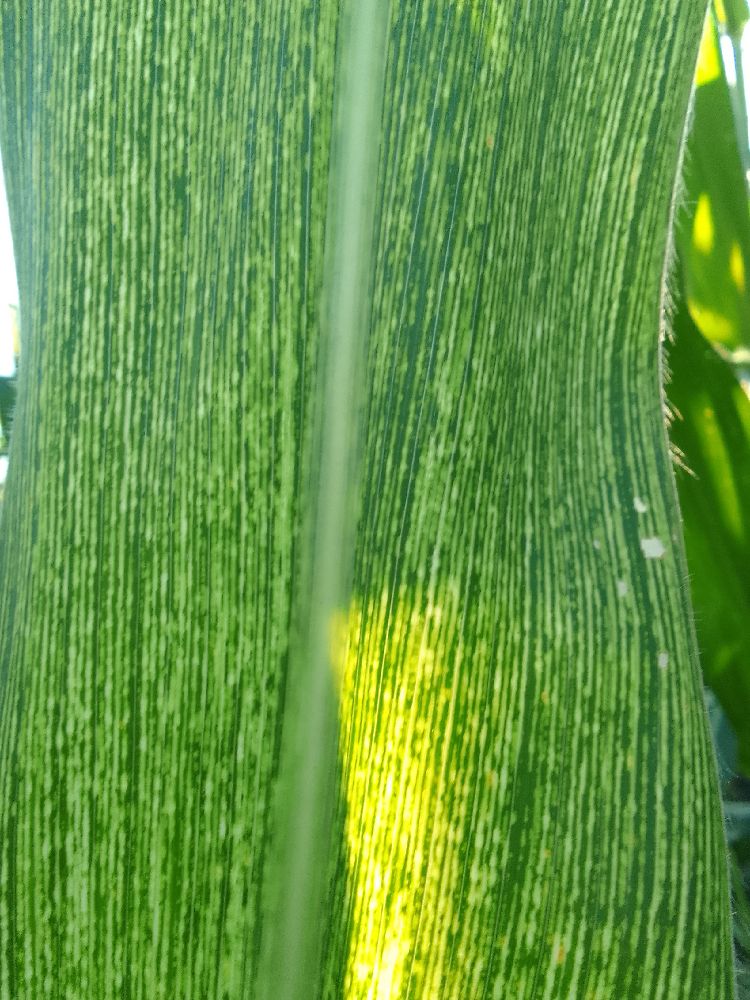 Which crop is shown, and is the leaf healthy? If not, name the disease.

maize, maize streak virus
